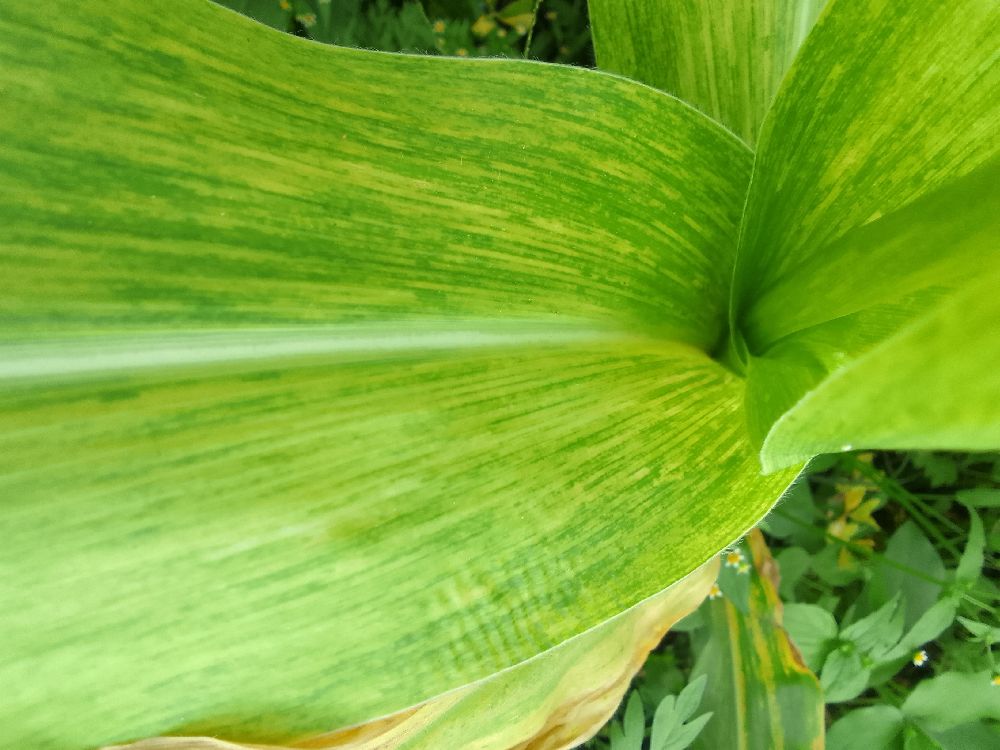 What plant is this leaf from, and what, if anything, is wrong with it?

maize, maize lethal necrosis
